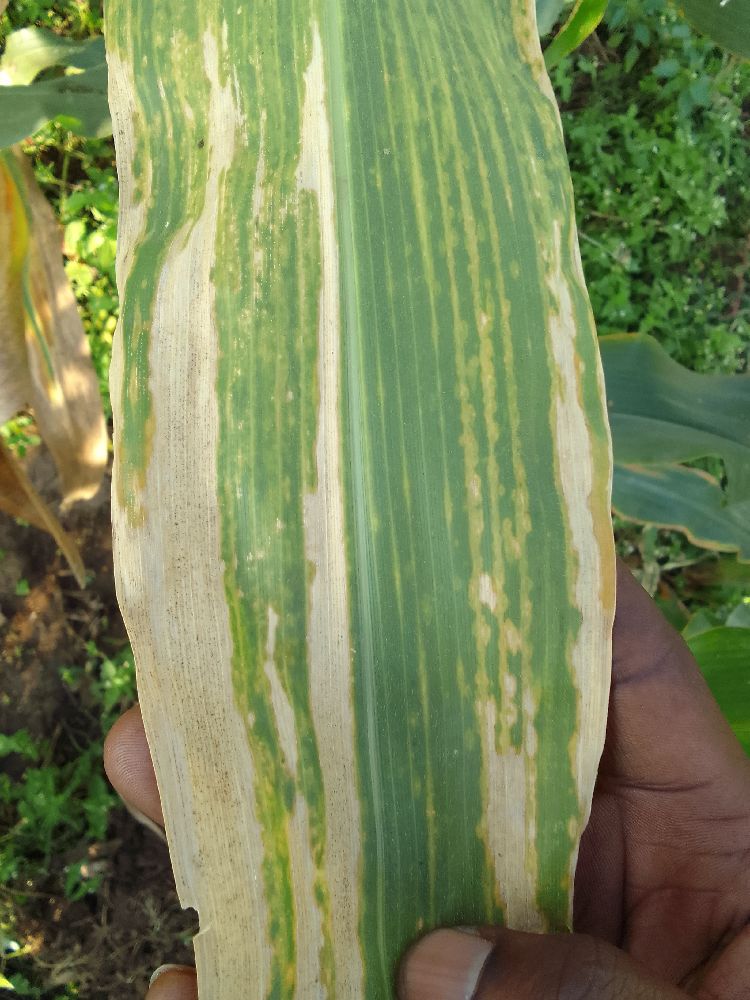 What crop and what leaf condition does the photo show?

maize, maize lethal necrosis
